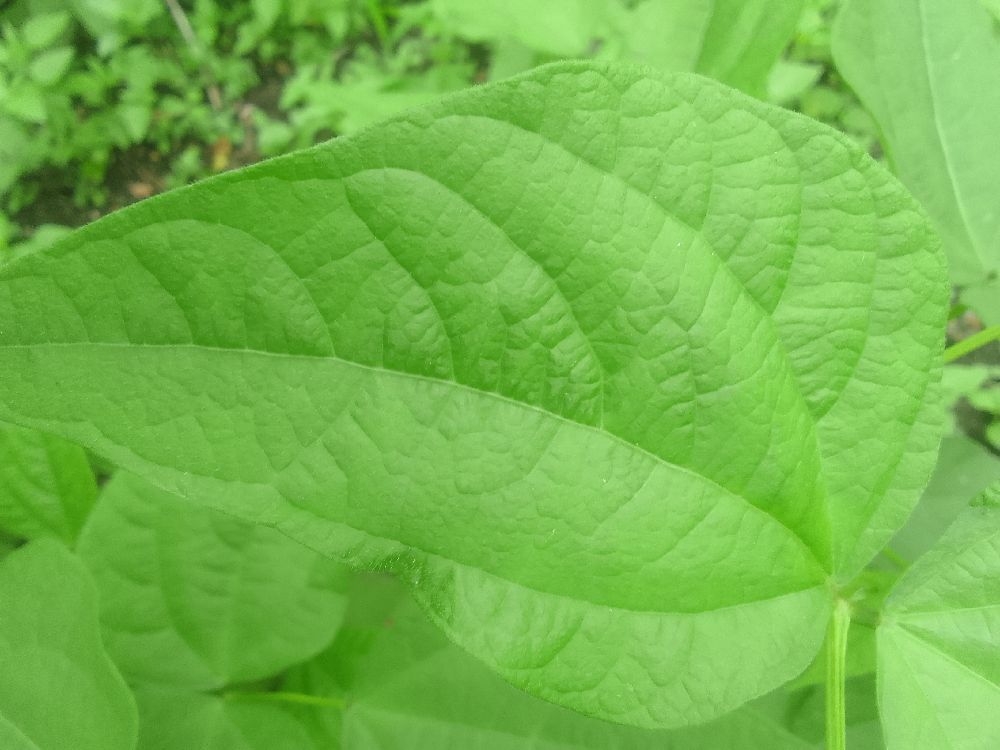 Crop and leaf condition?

common bean, healthy
